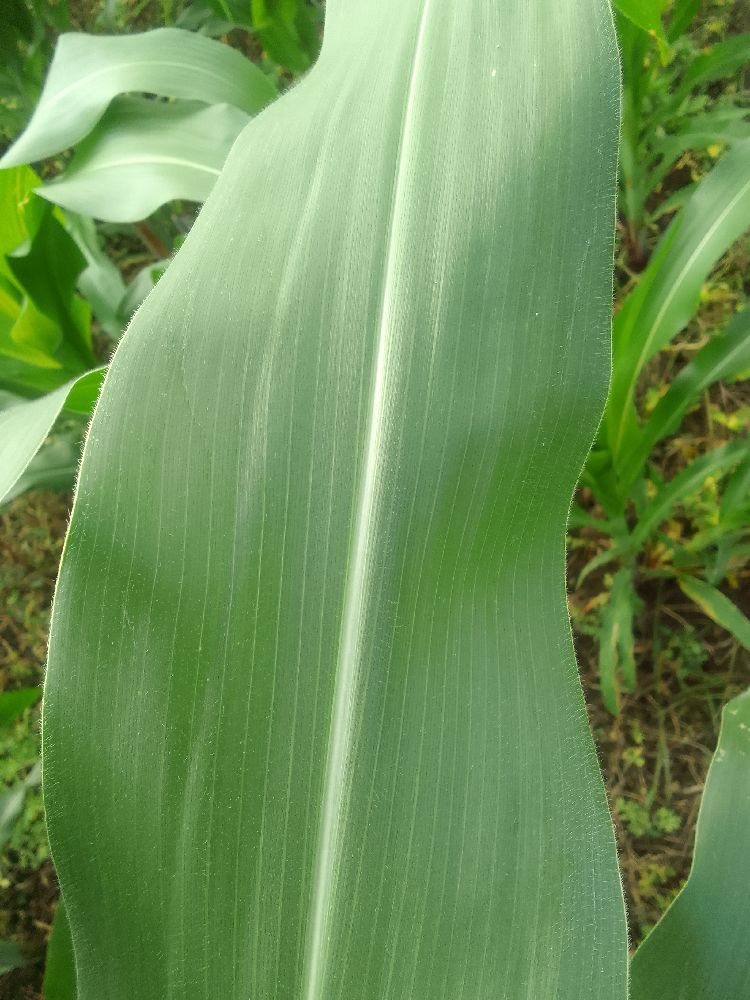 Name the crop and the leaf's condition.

maize, healthy
